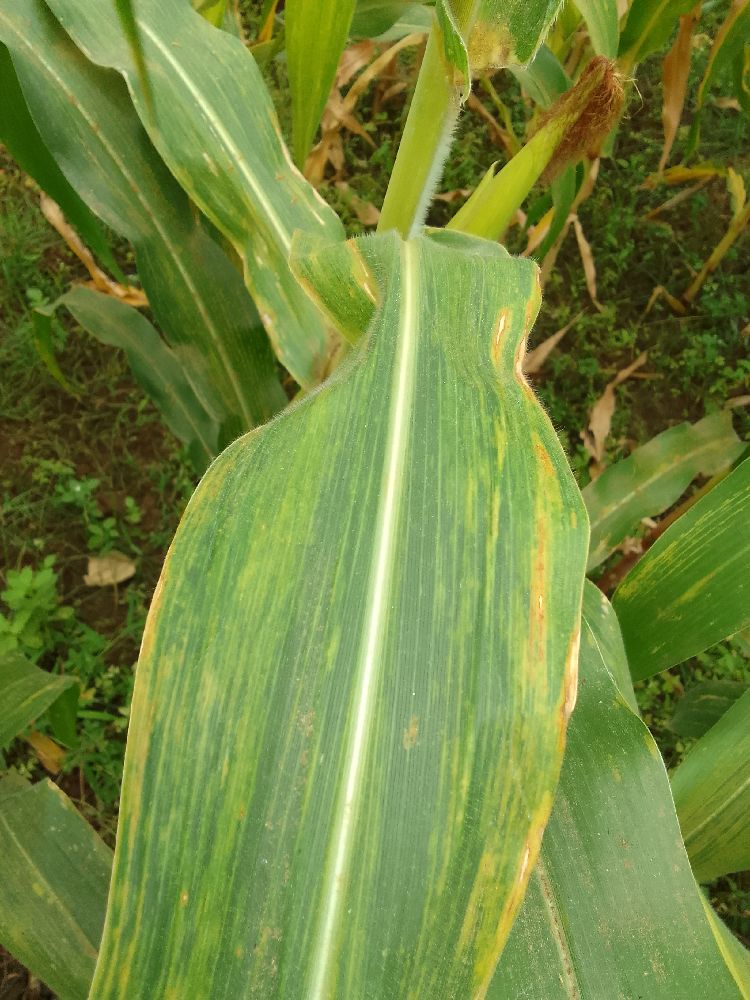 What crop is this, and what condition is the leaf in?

maize, maize lethal necrosis
